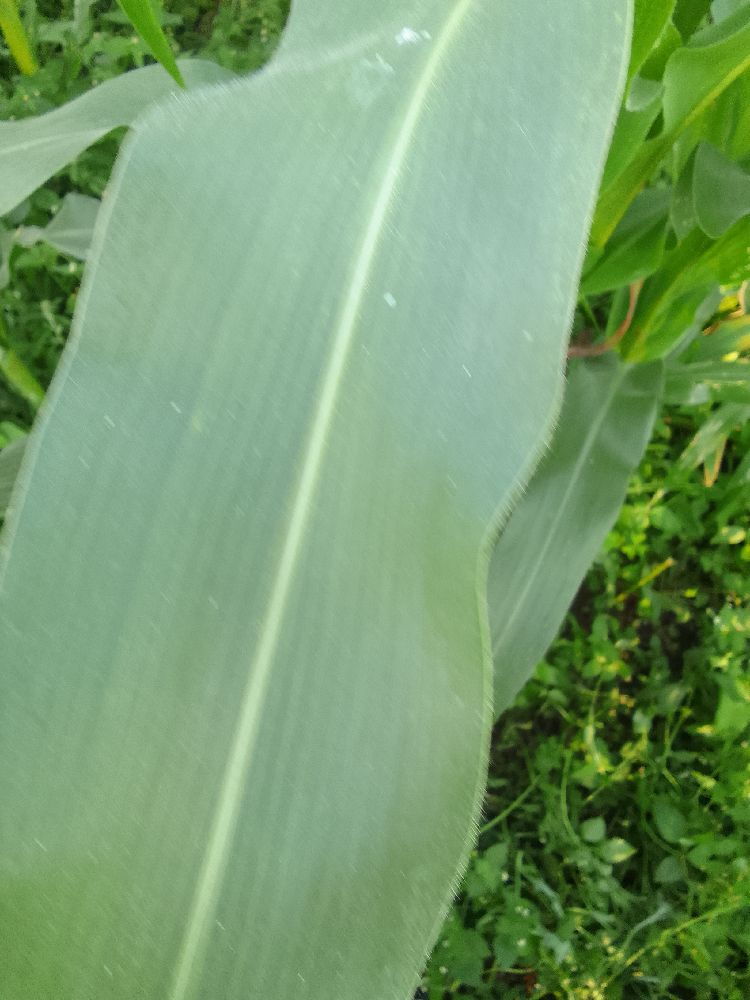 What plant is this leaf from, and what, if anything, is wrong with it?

maize, healthy
